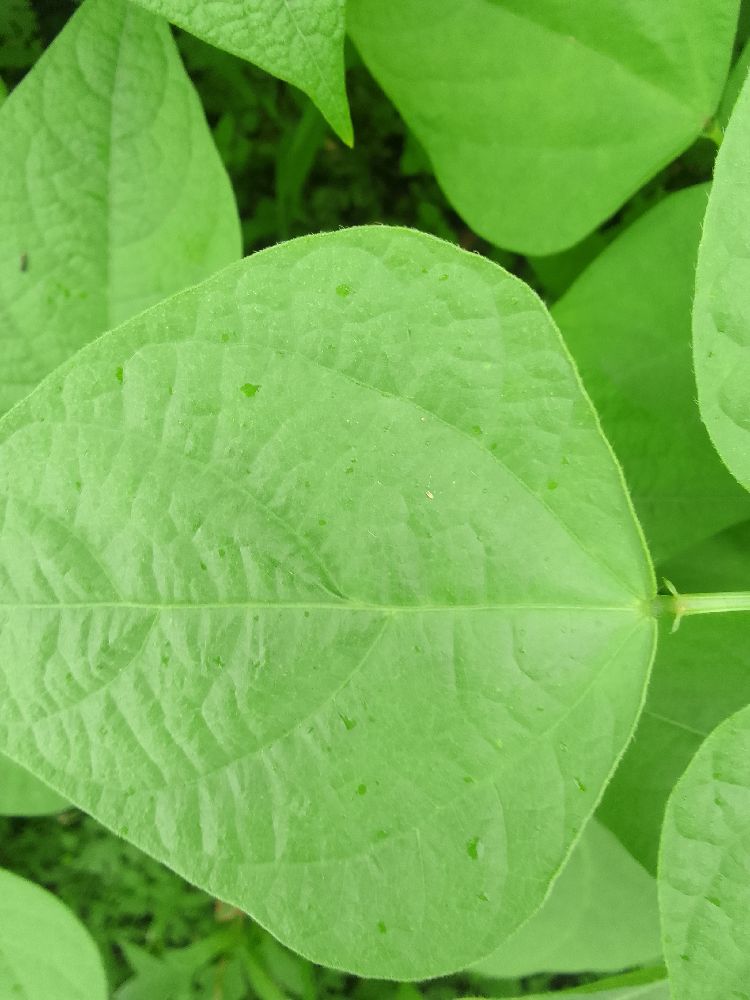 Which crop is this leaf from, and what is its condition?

common bean, healthy
